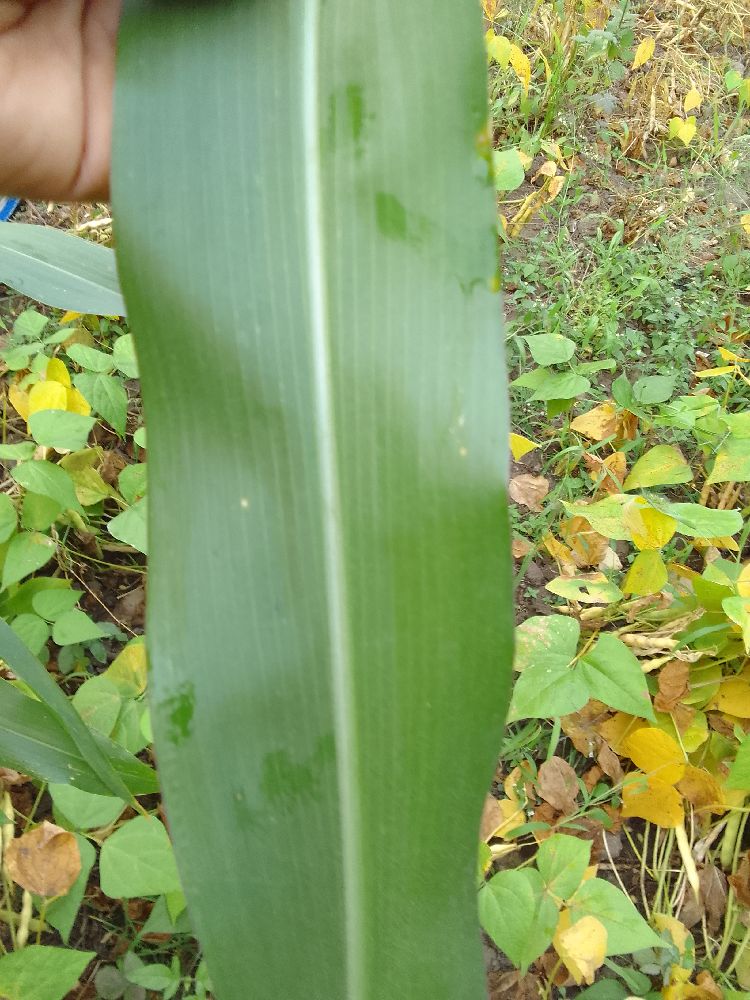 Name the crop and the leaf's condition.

maize, healthy
